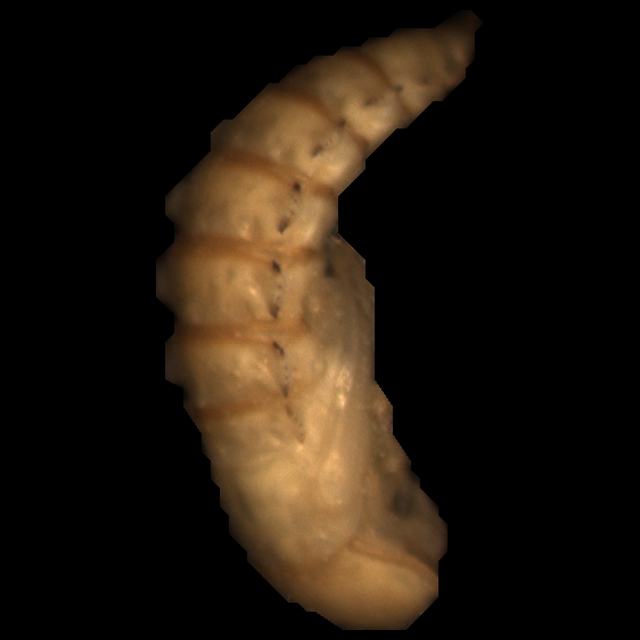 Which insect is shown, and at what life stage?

mealworm pupa
